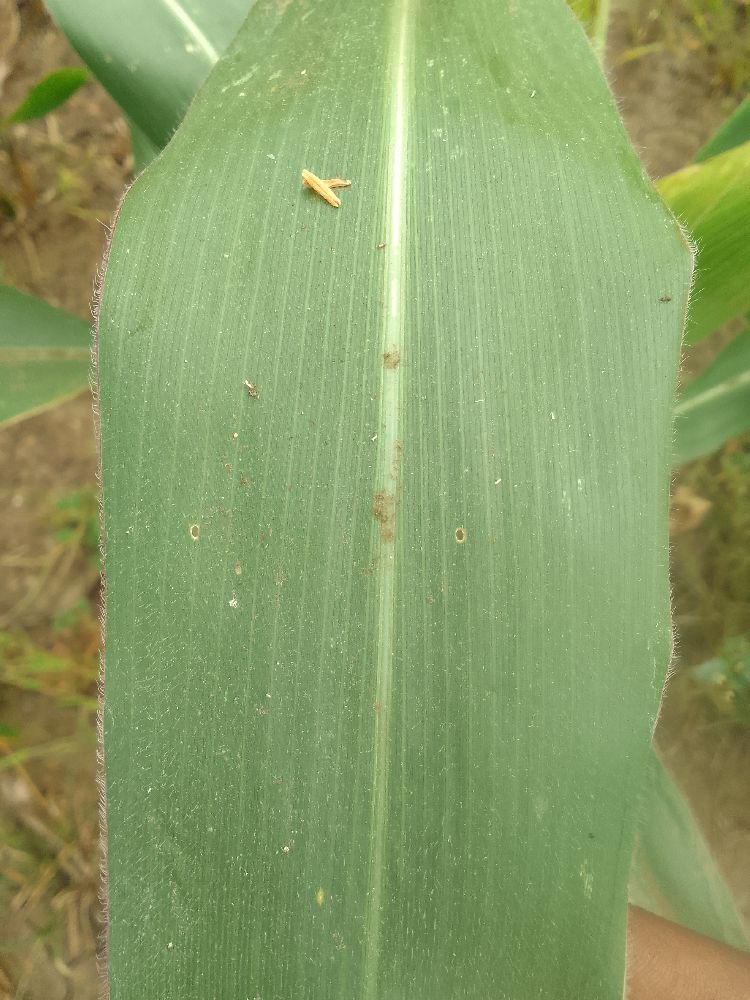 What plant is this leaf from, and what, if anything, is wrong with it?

maize, healthy
